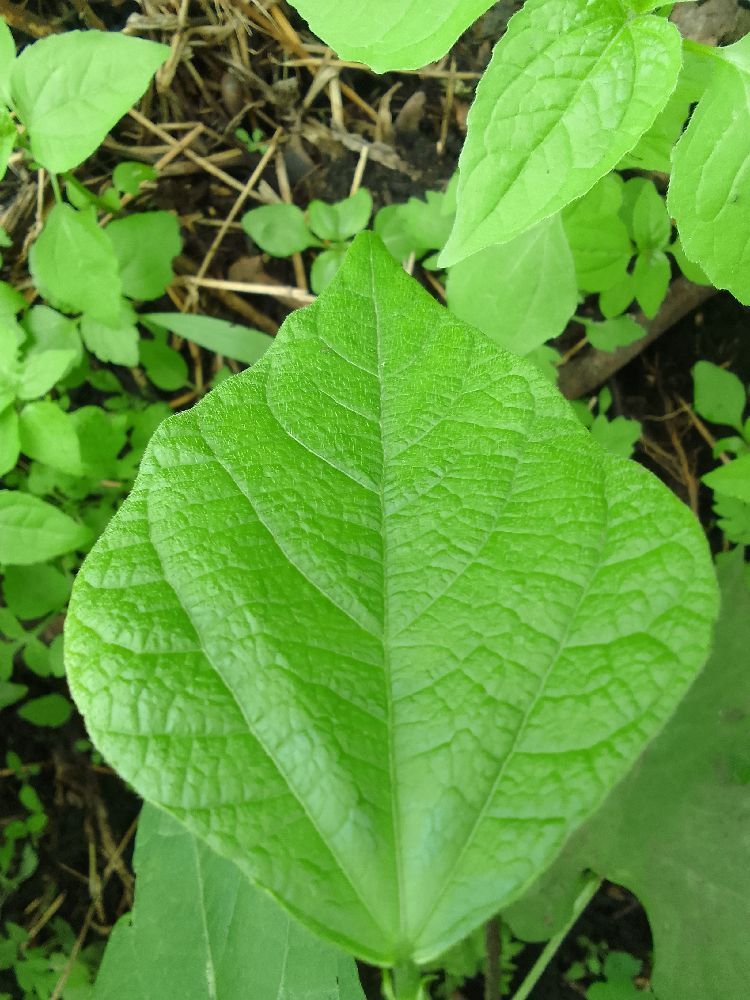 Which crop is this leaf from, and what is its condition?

common bean, healthy
